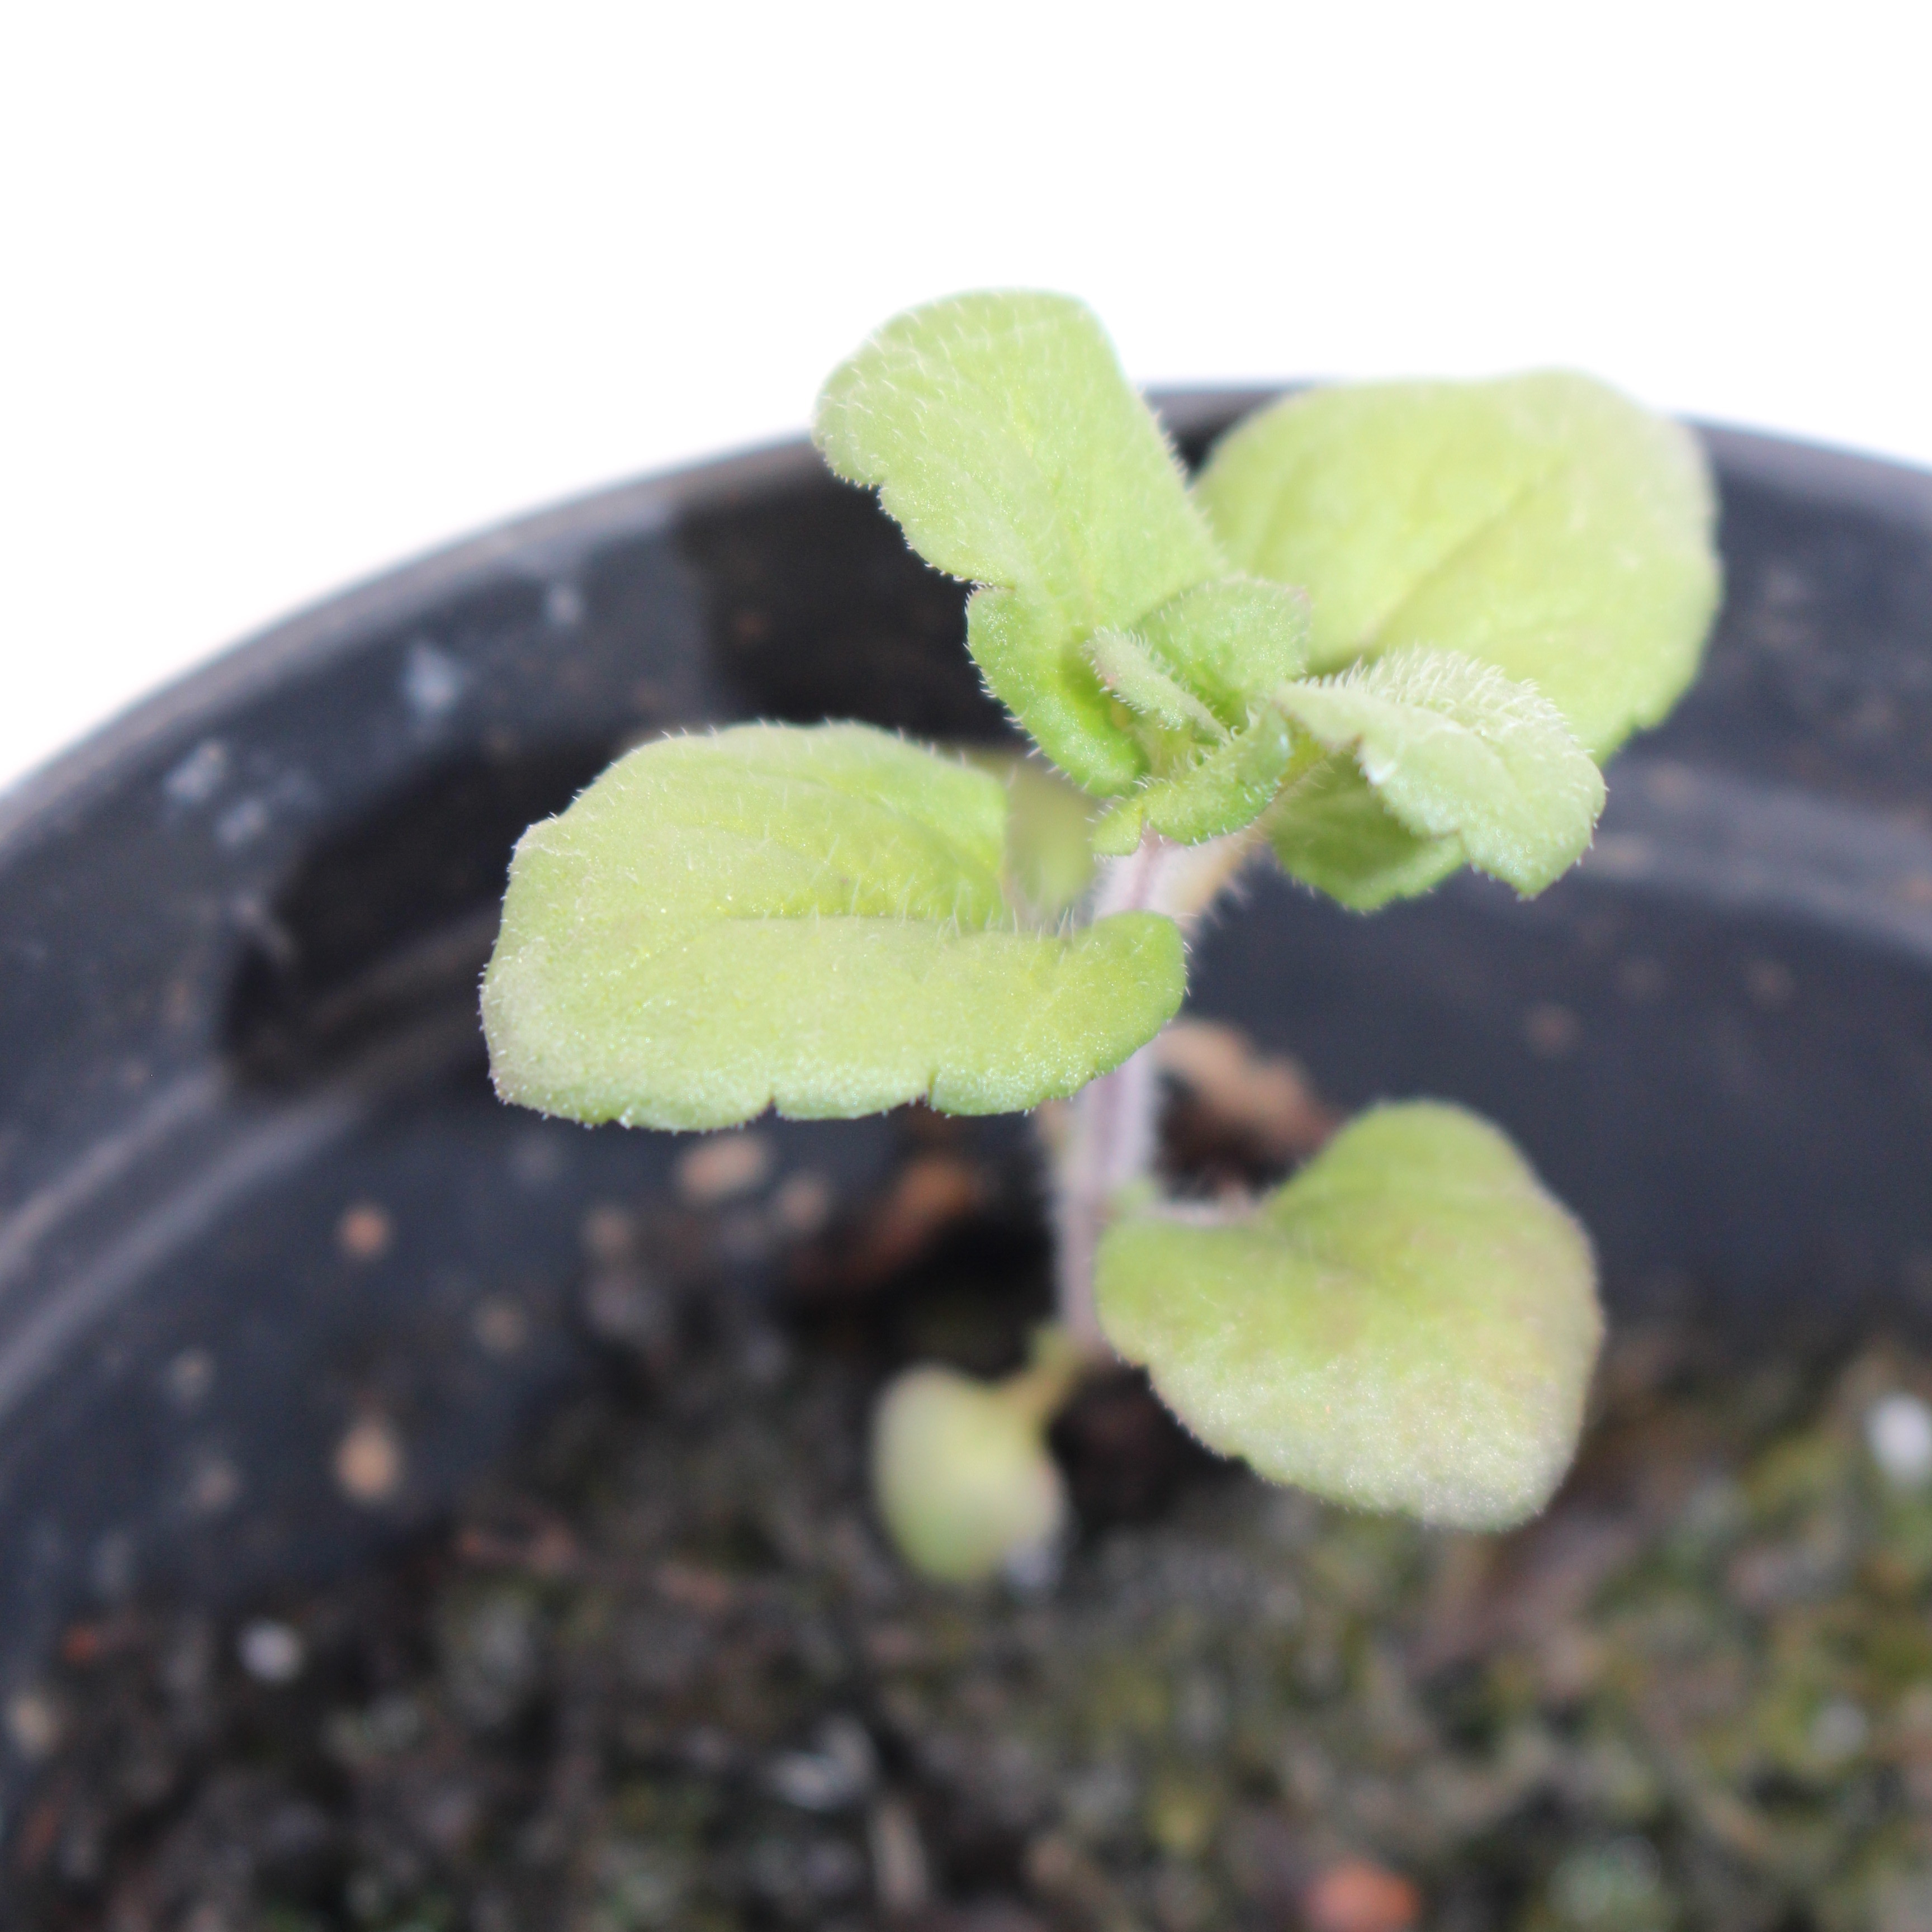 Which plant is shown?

Veronica persica
